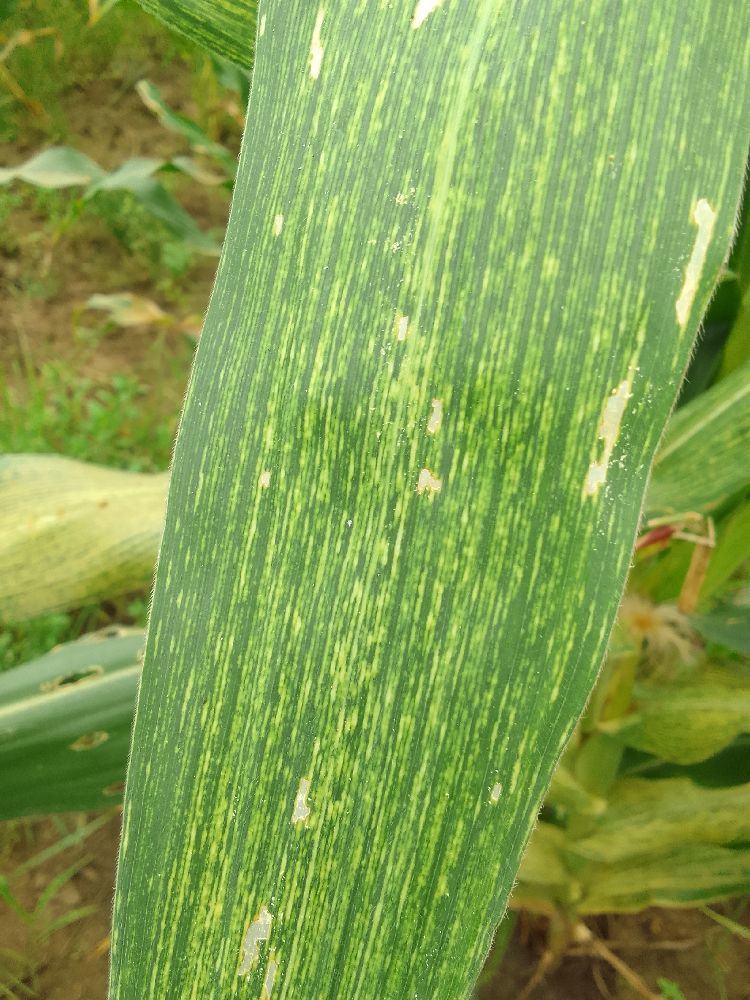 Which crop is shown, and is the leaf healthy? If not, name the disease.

maize, maize streak virus
